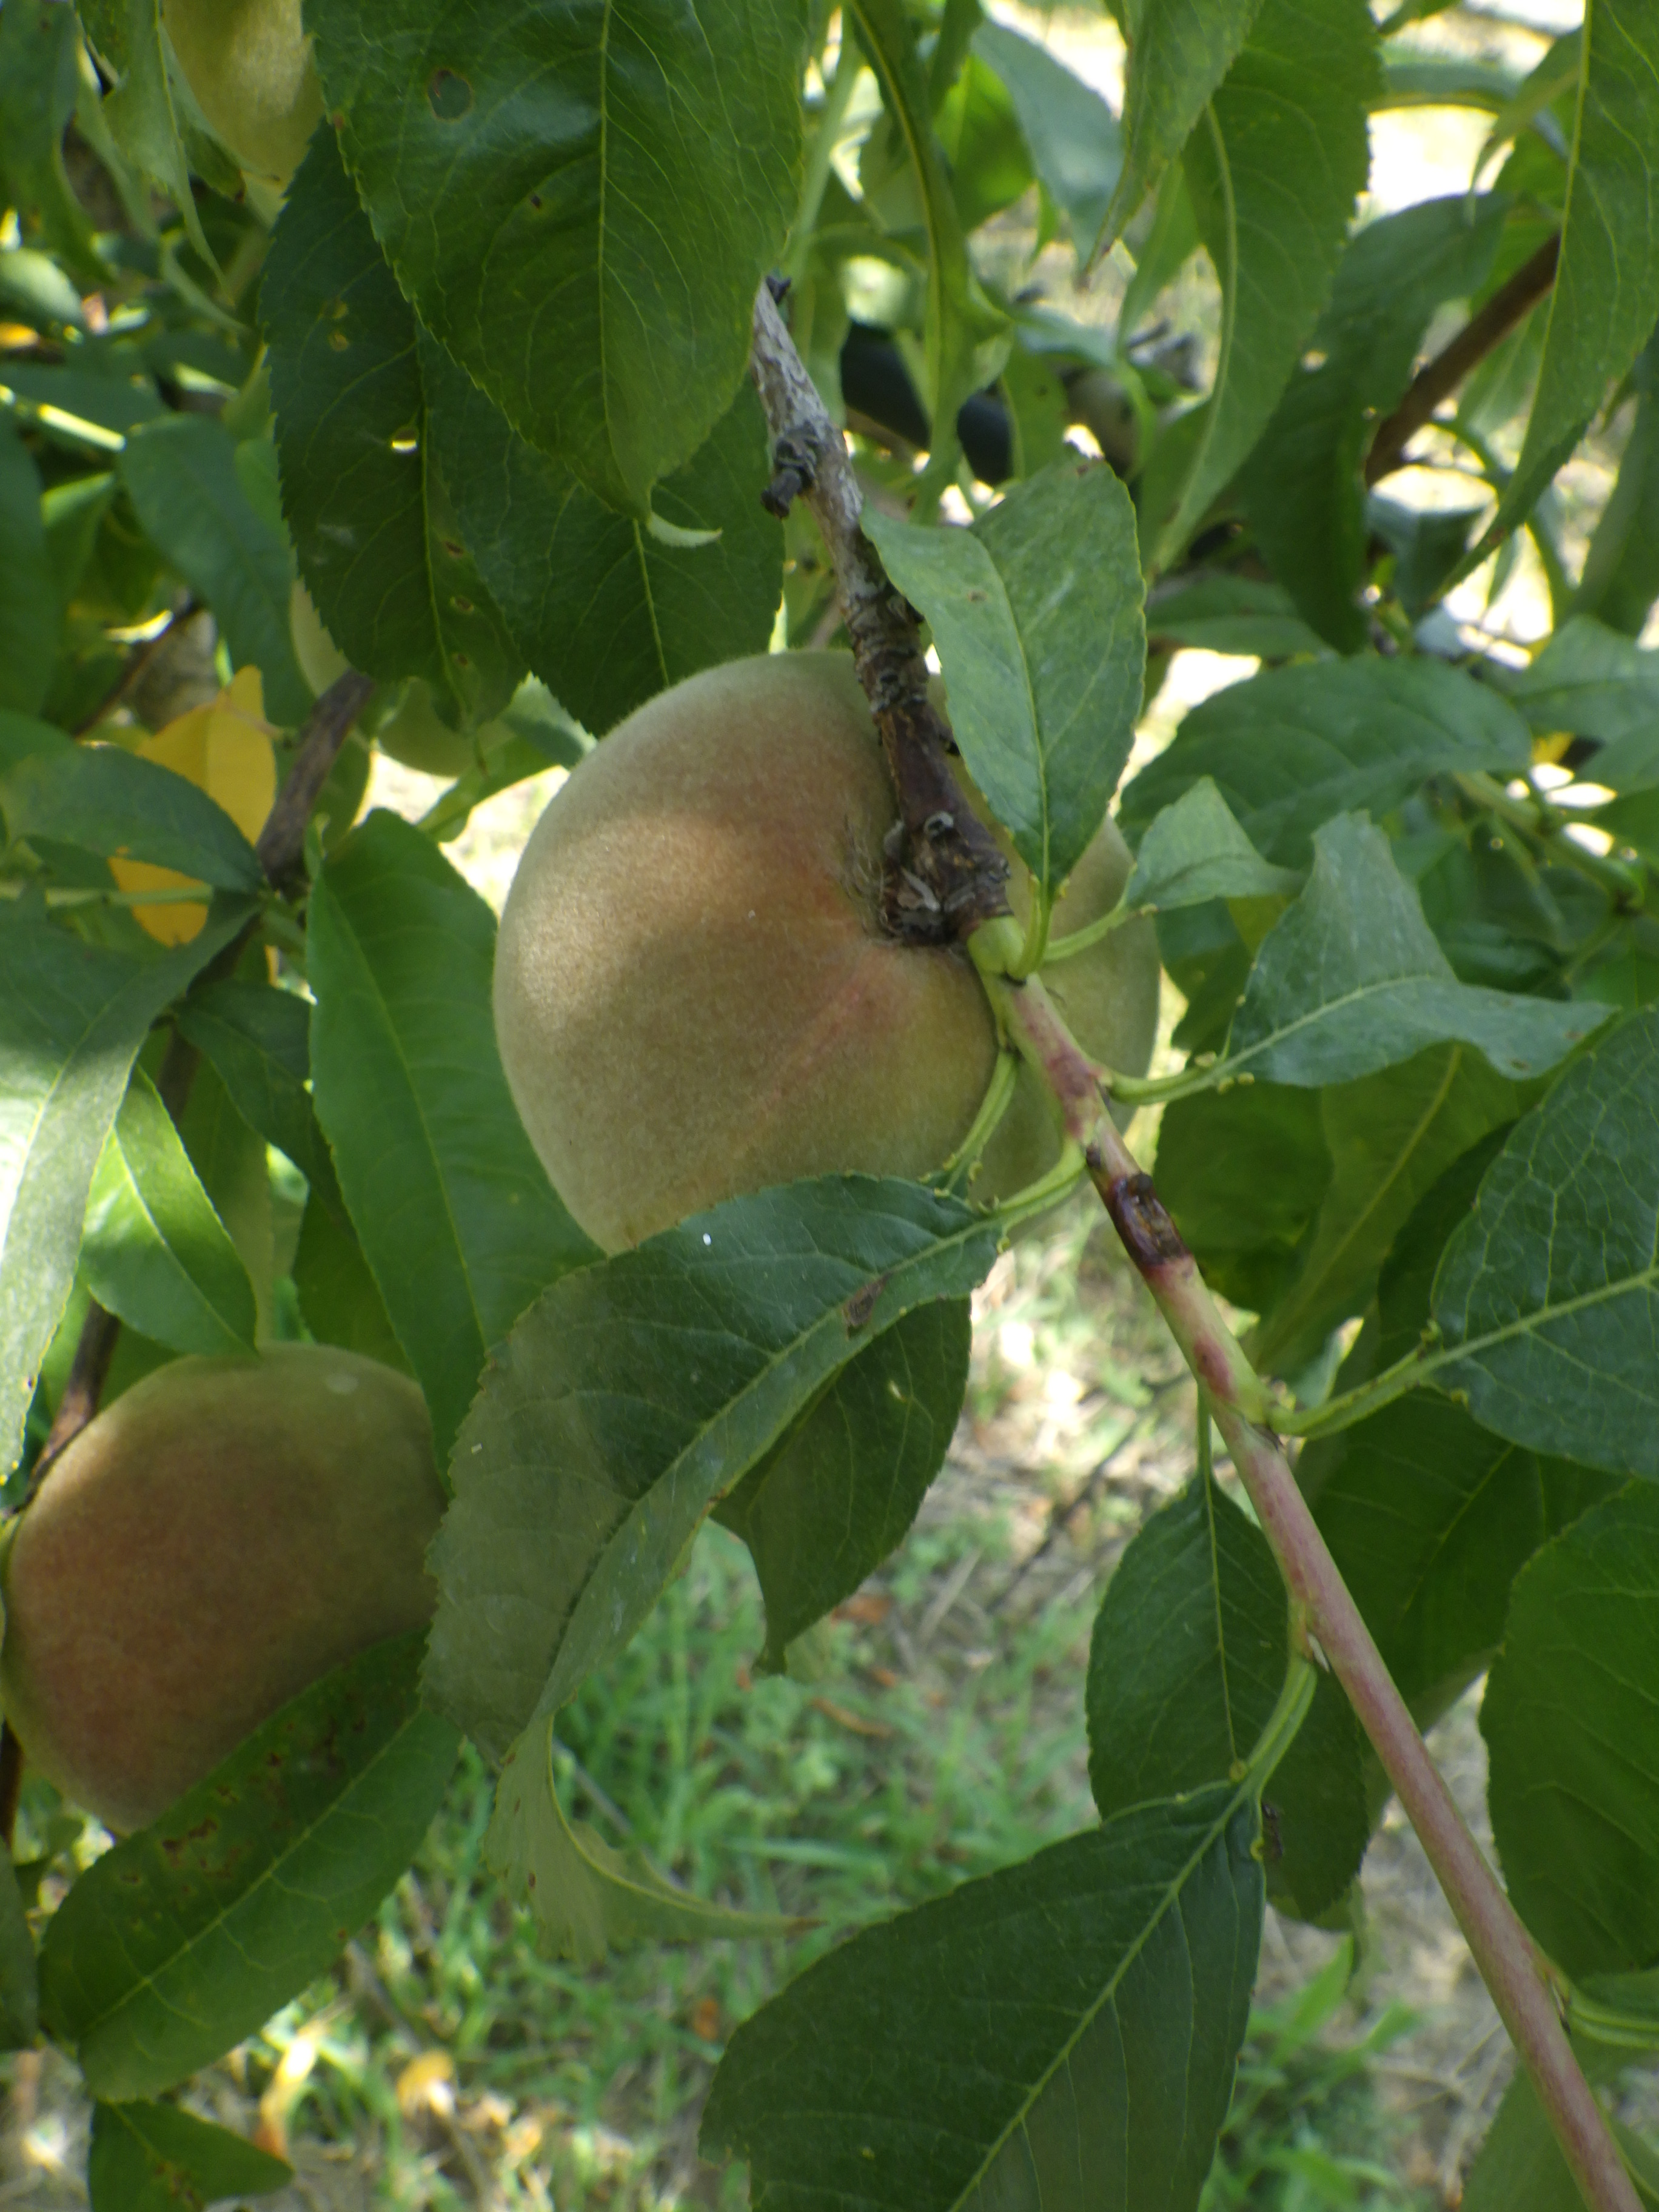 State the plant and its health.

peach, shot hole disease
